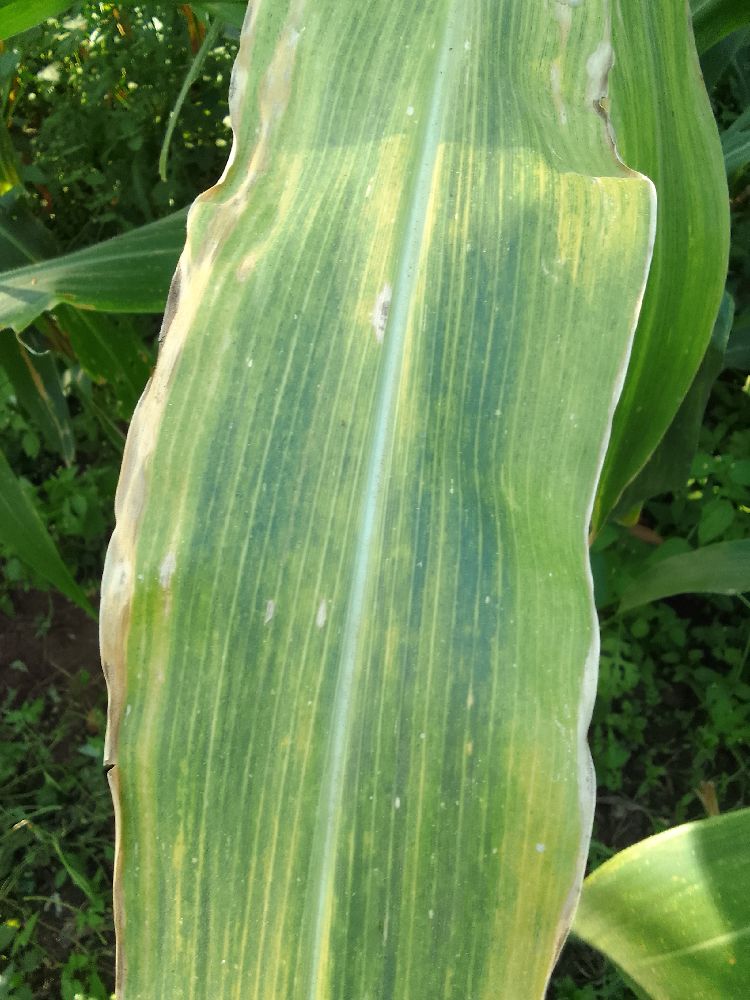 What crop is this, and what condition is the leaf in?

maize, maize lethal necrosis
